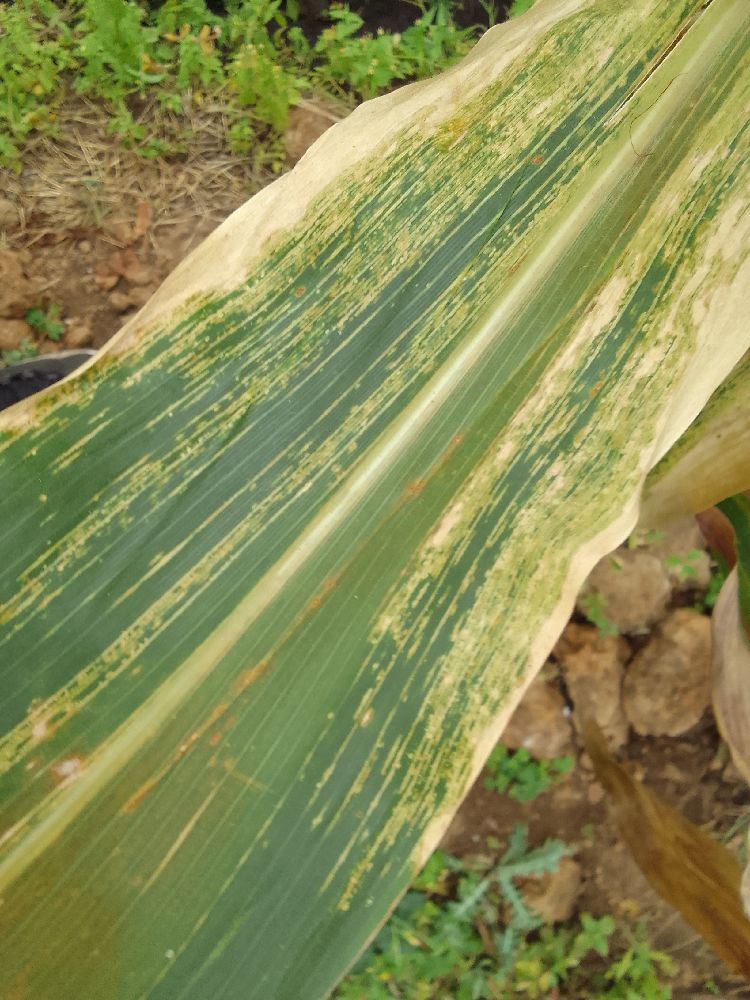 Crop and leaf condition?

maize, maize lethal necrosis
